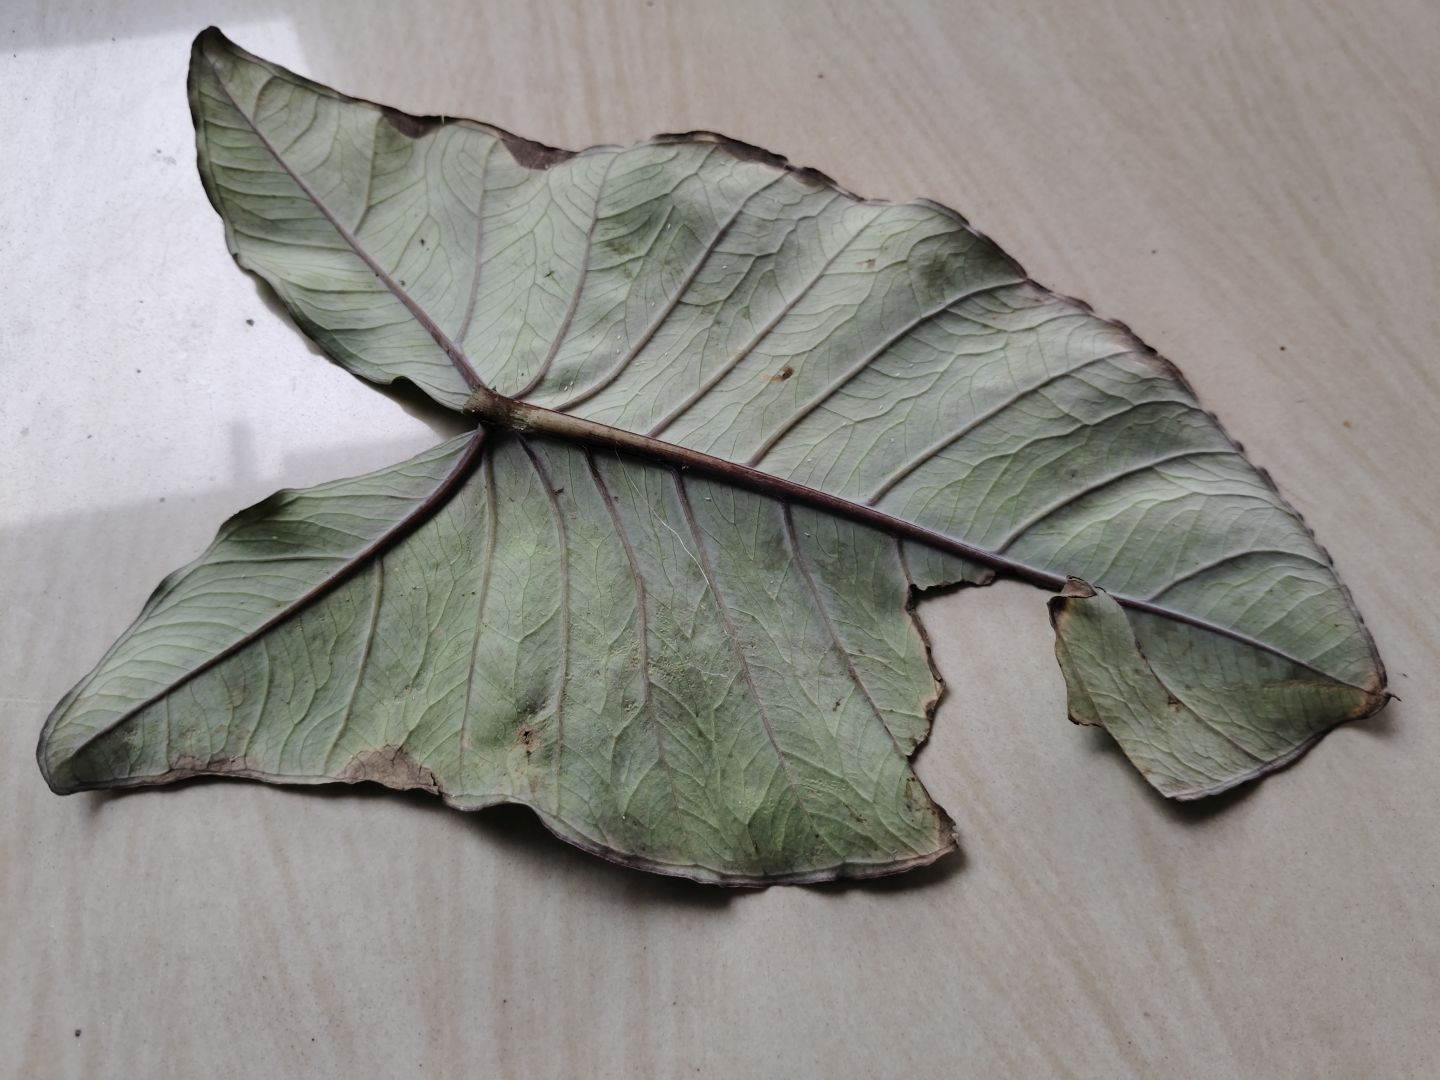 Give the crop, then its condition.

taro, leaf blight
